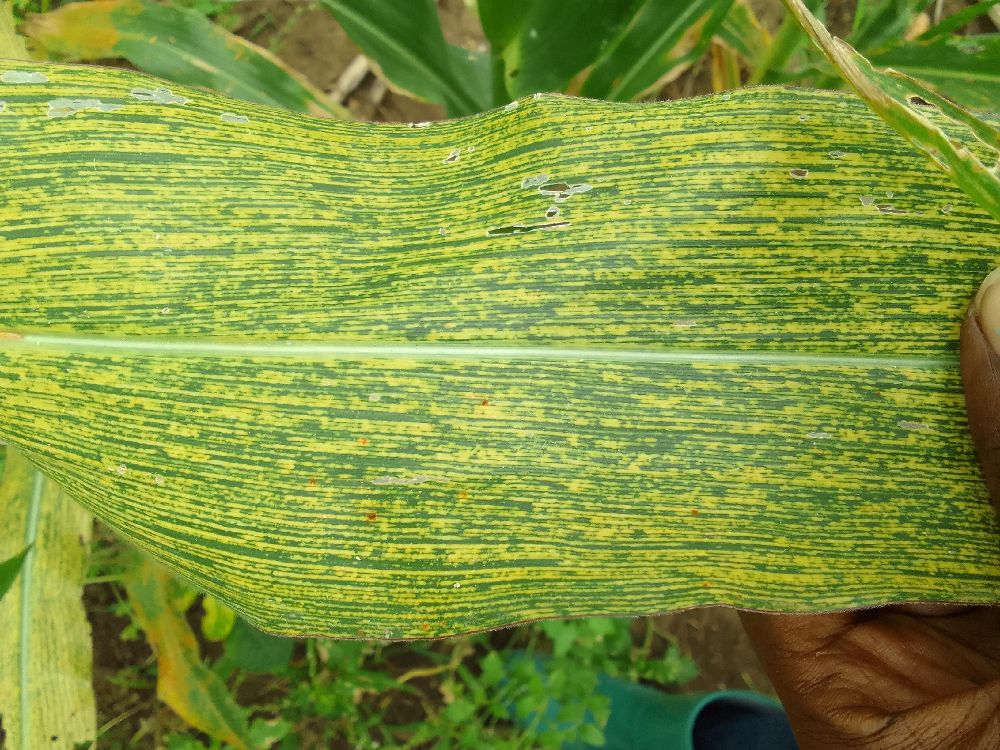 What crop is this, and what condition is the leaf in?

maize, maize streak virus
